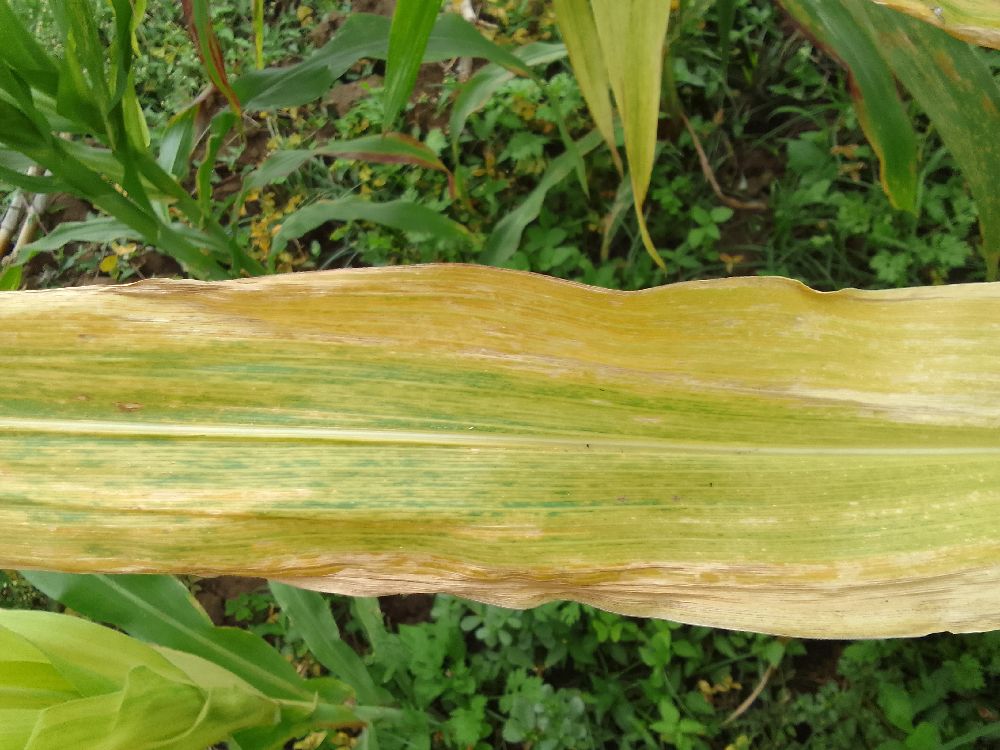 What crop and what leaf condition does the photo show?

maize, maize lethal necrosis
